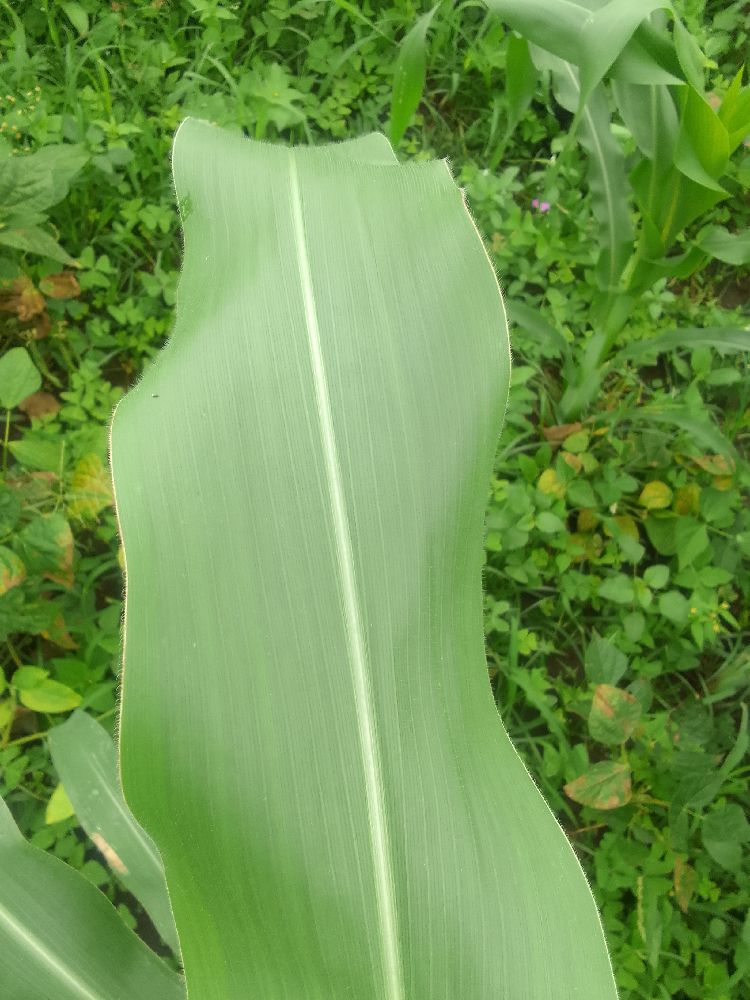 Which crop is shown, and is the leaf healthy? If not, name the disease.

maize, healthy
